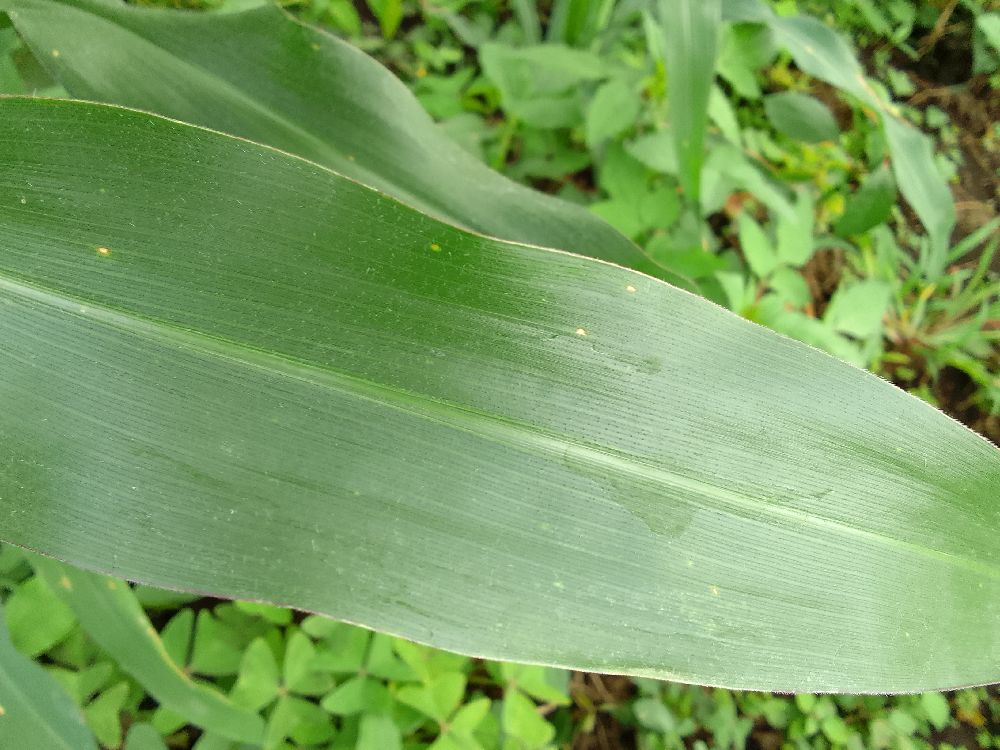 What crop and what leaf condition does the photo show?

maize, healthy
